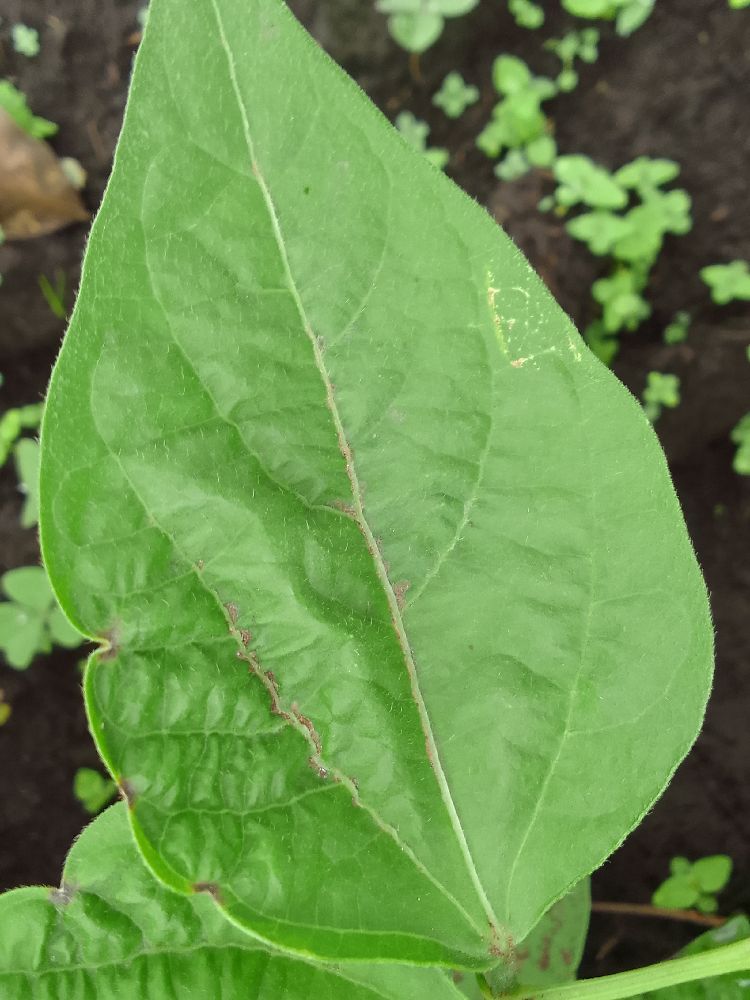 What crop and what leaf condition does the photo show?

common bean, healthy
